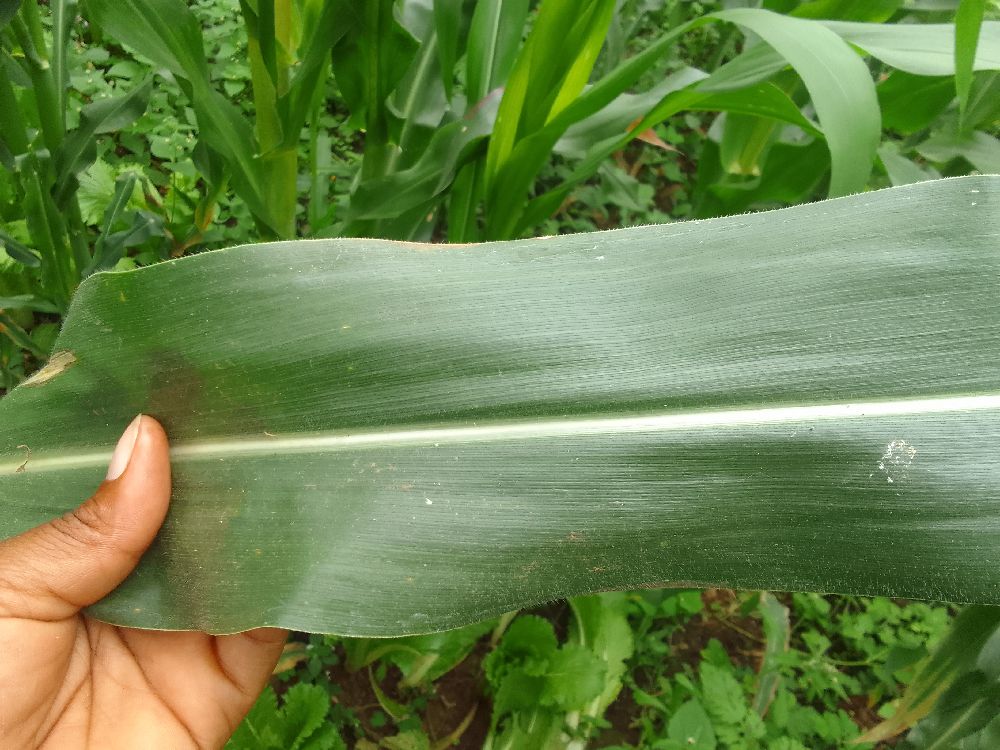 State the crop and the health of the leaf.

maize, healthy
